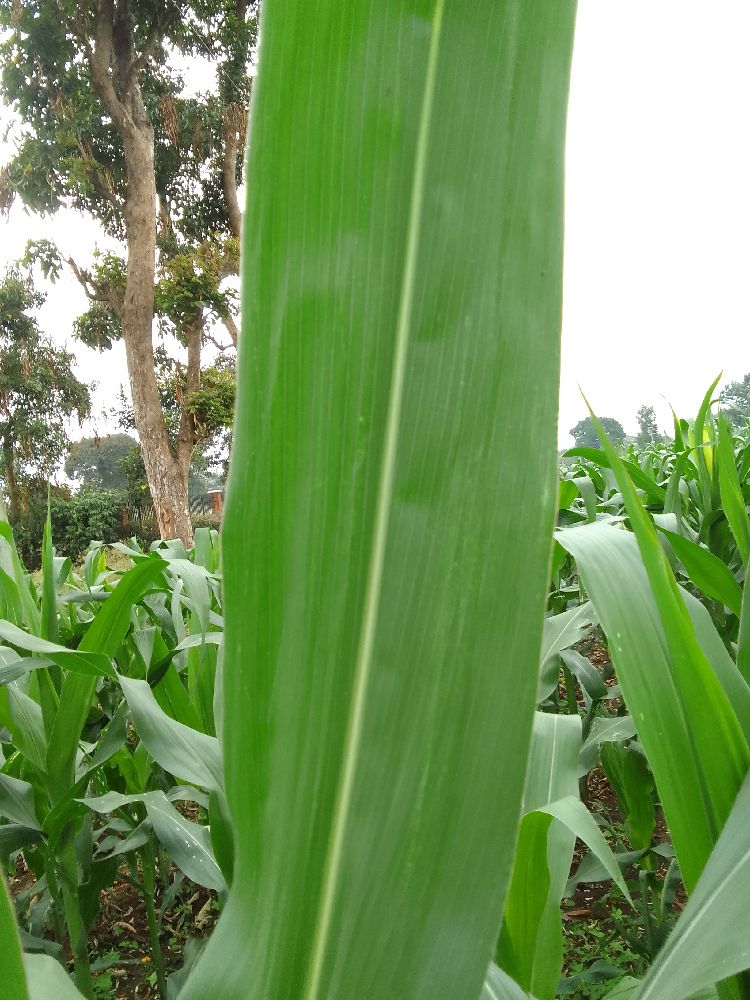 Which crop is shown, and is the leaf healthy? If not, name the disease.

maize, healthy
